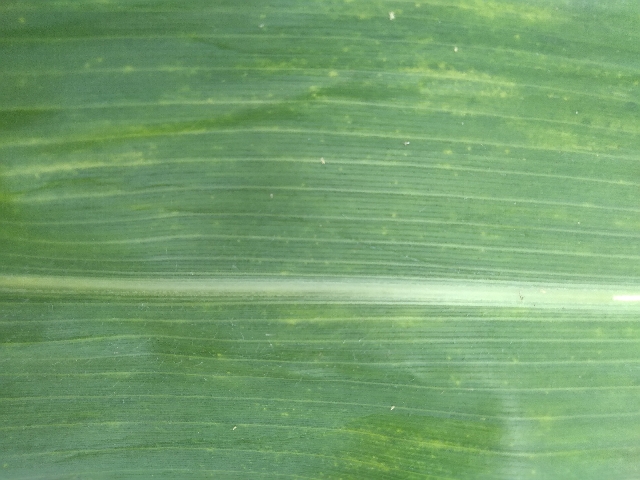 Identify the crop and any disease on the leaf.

maize, maize lethal necrosis
